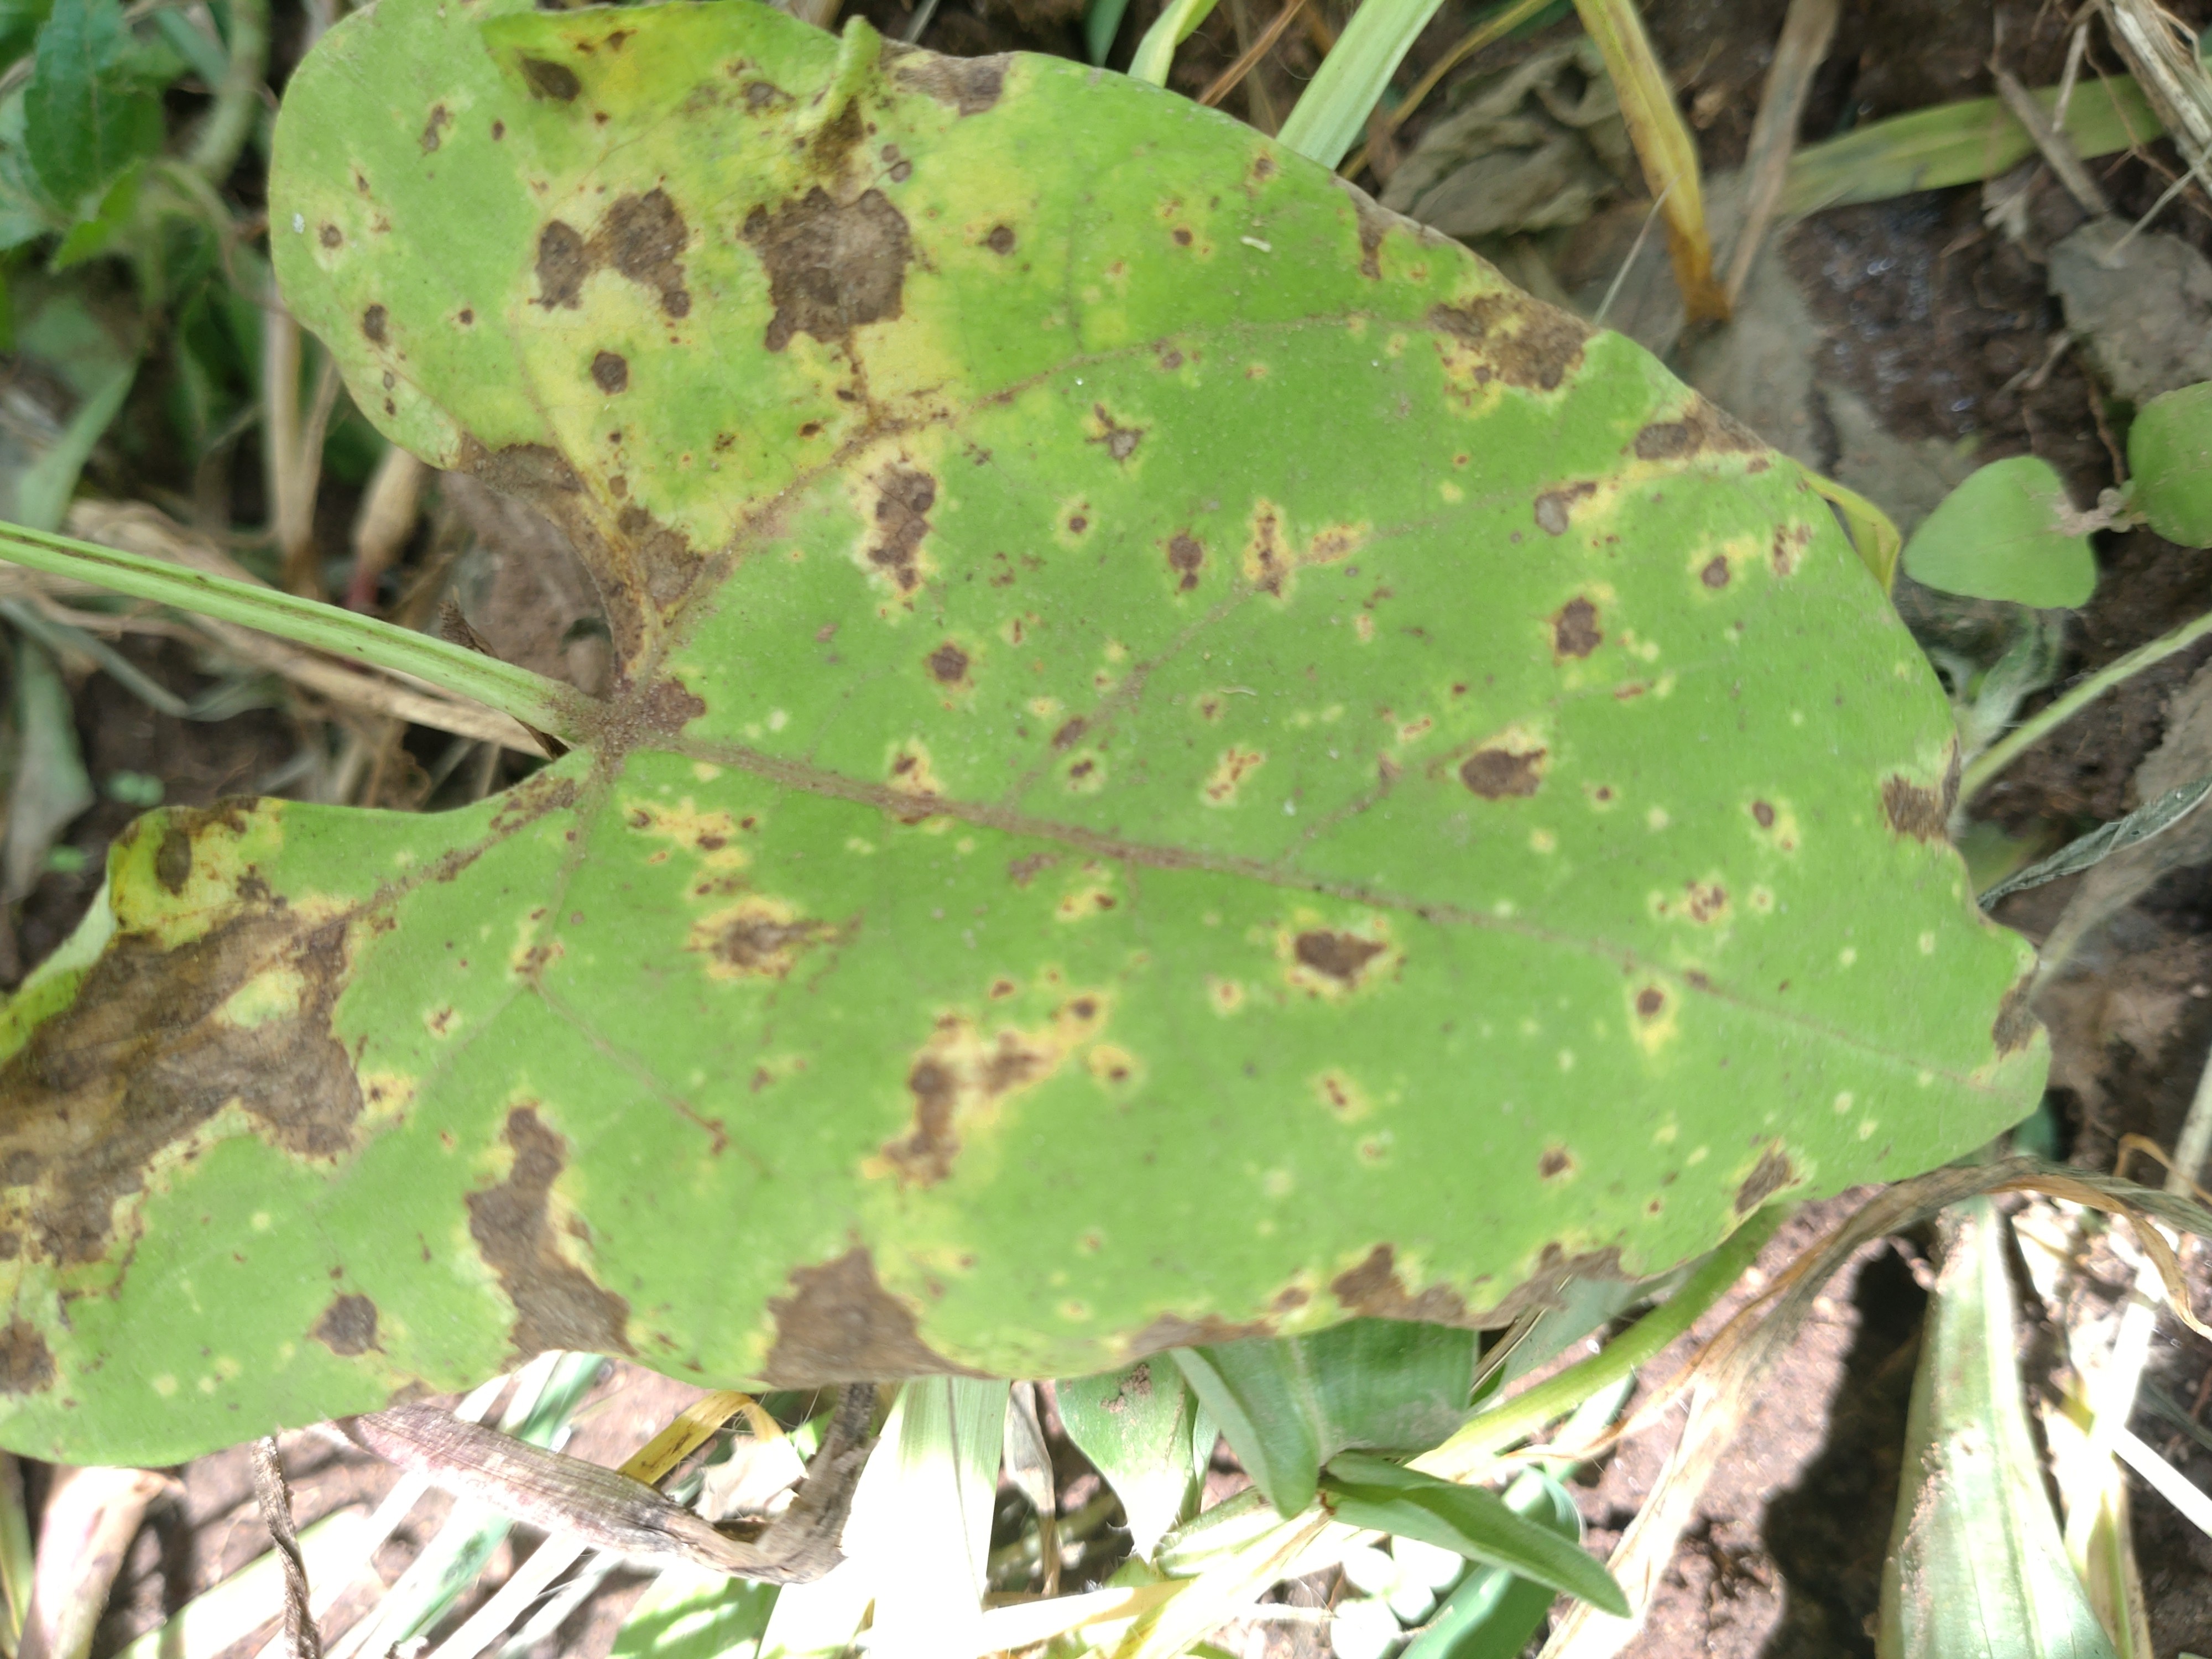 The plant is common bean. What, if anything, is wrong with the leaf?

rust
